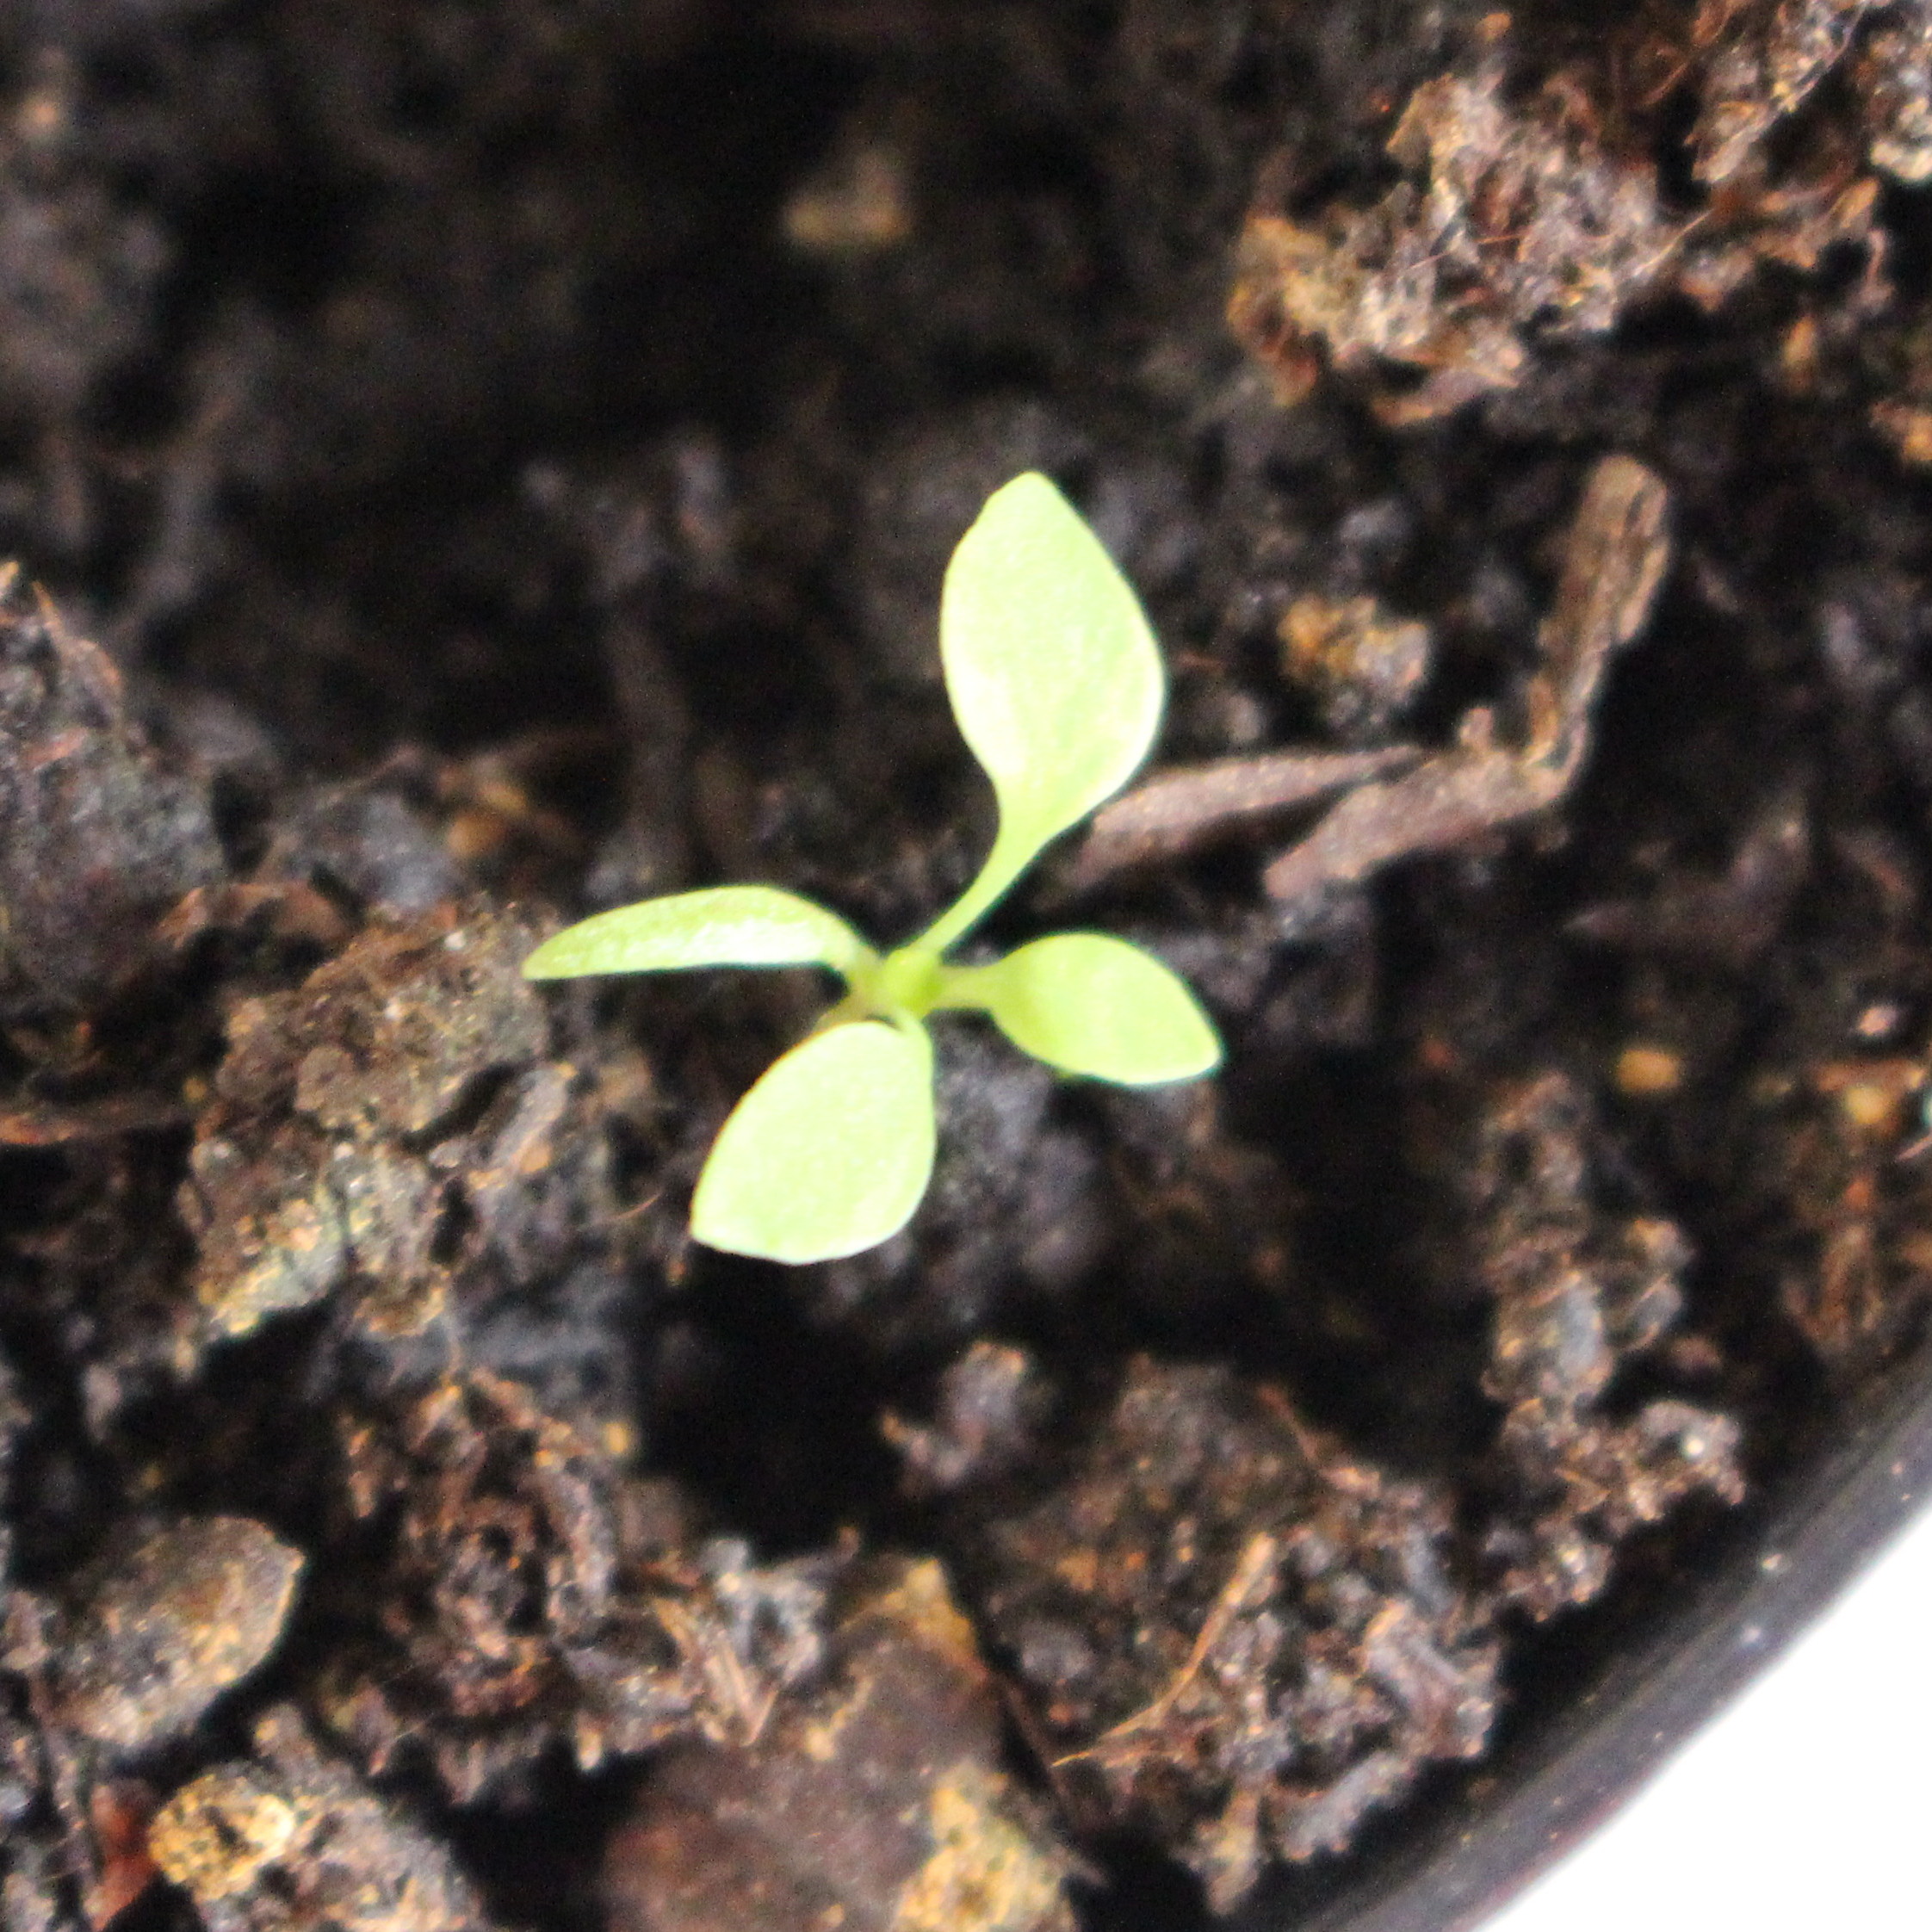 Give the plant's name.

Papaver rhoeas
